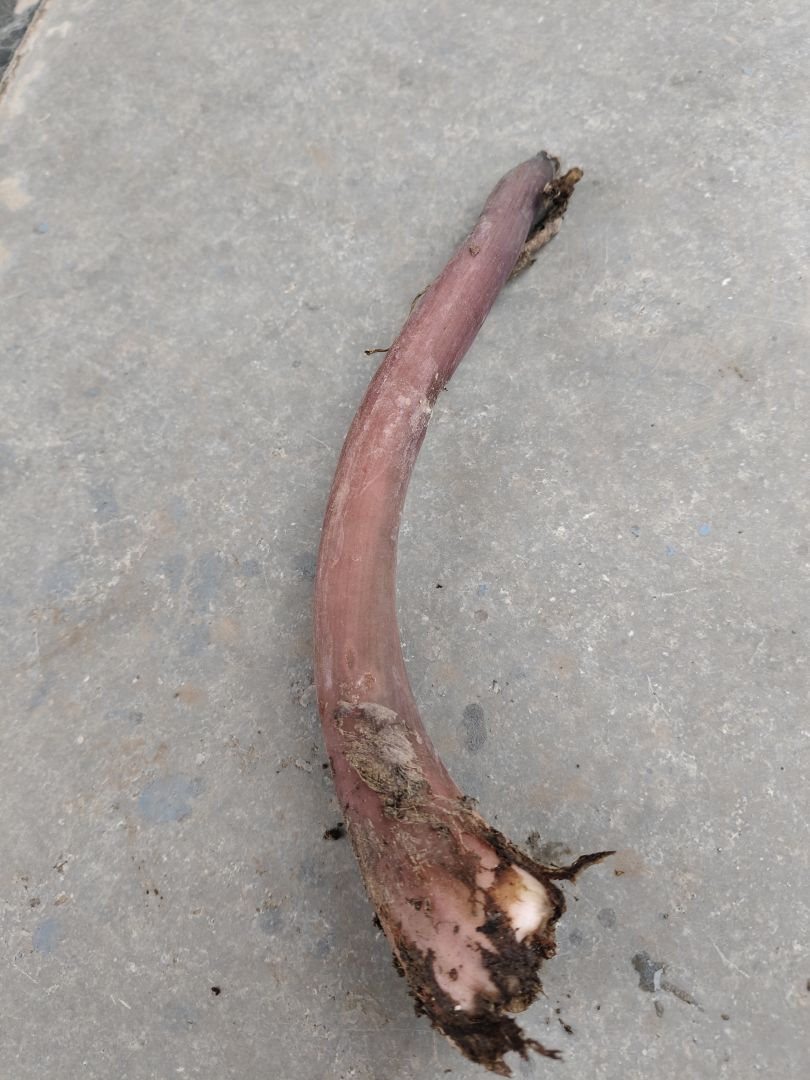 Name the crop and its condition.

taro, root rot
